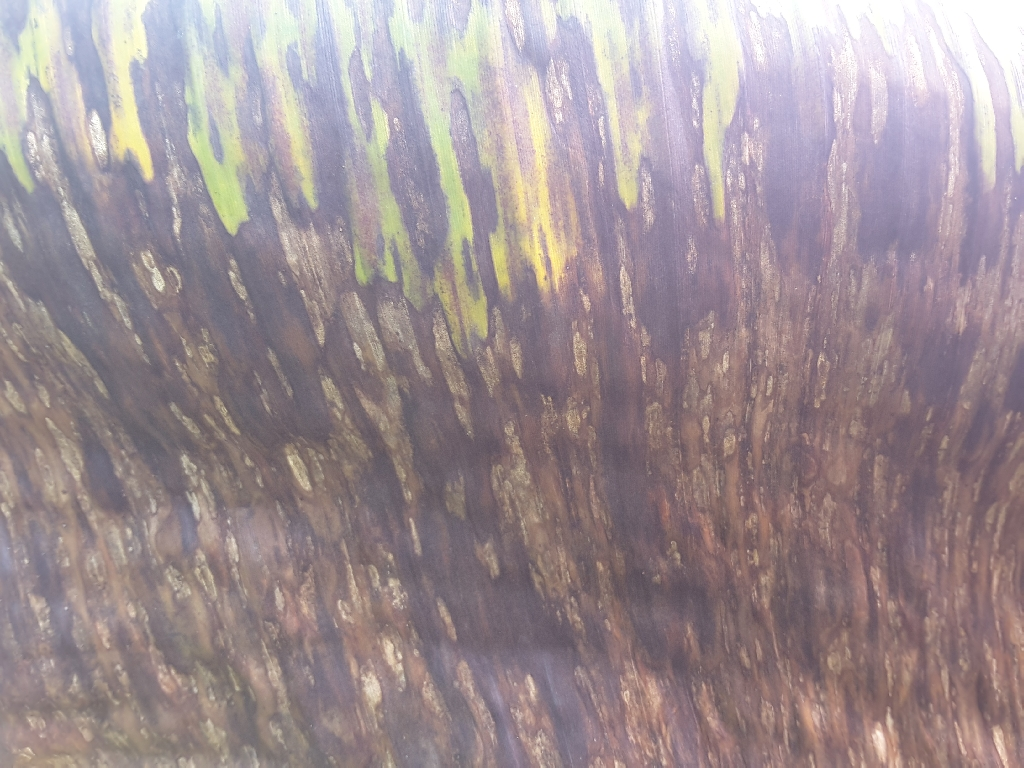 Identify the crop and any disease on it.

banana, black sigatoka
